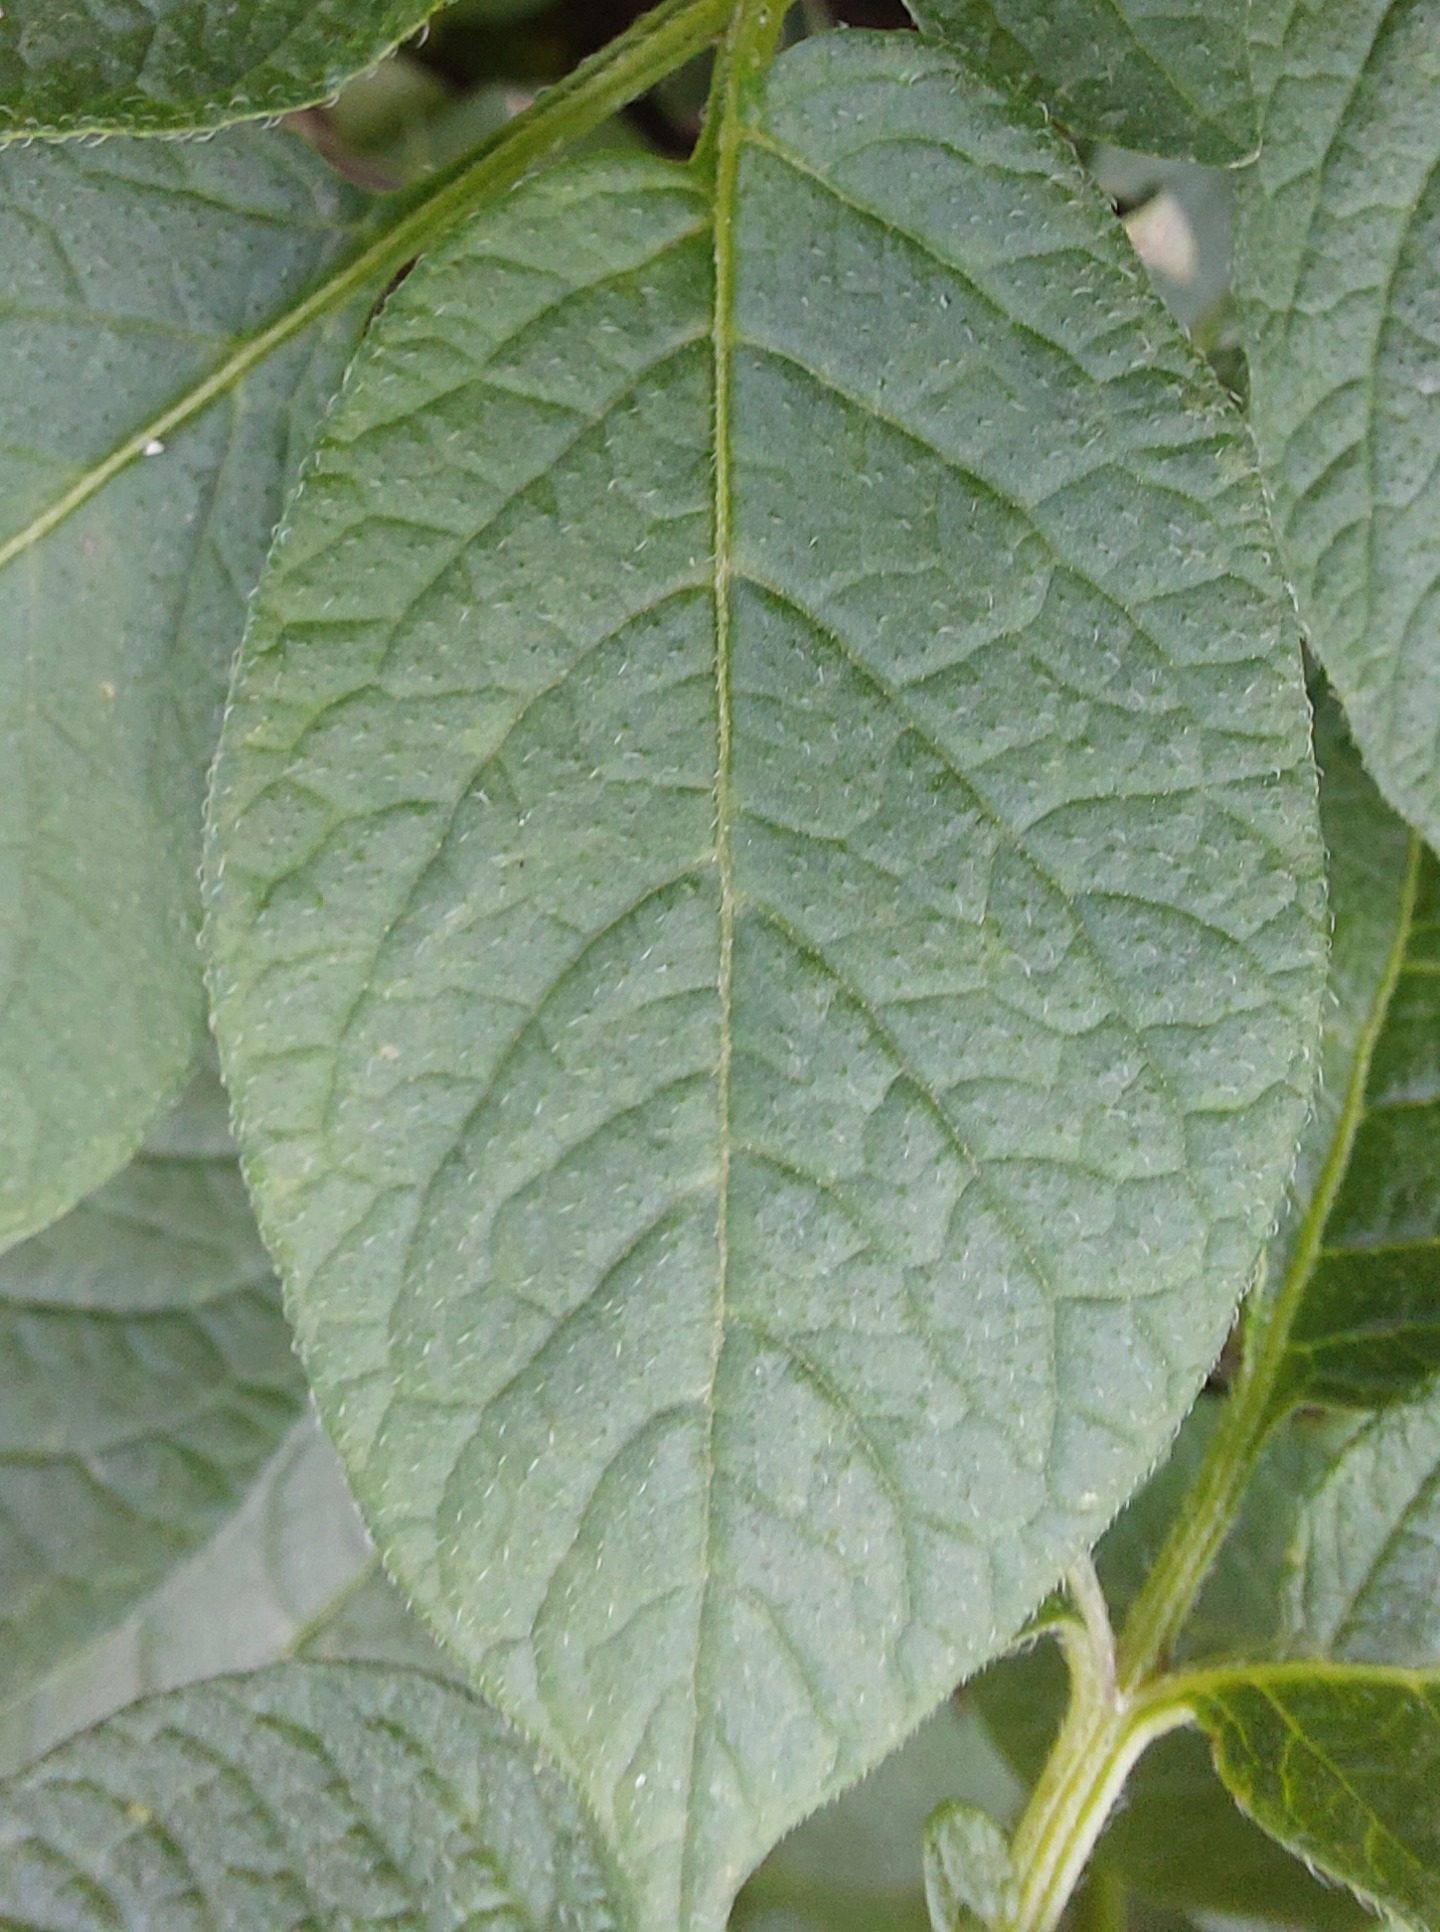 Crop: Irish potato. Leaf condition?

healthy
